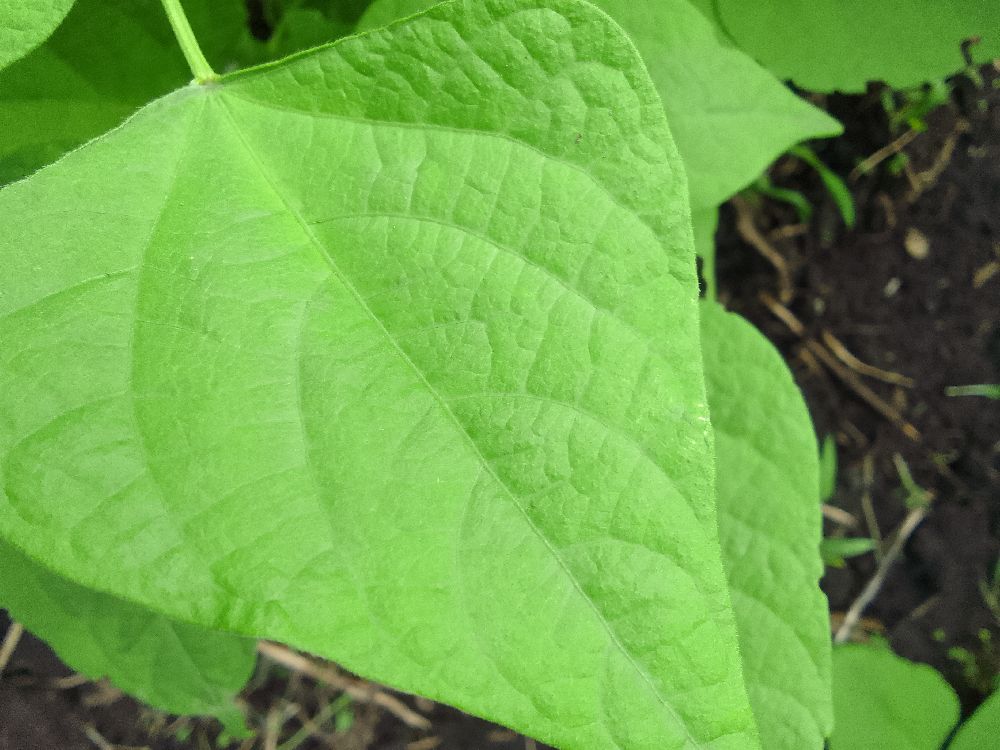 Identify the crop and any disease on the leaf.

common bean, healthy
